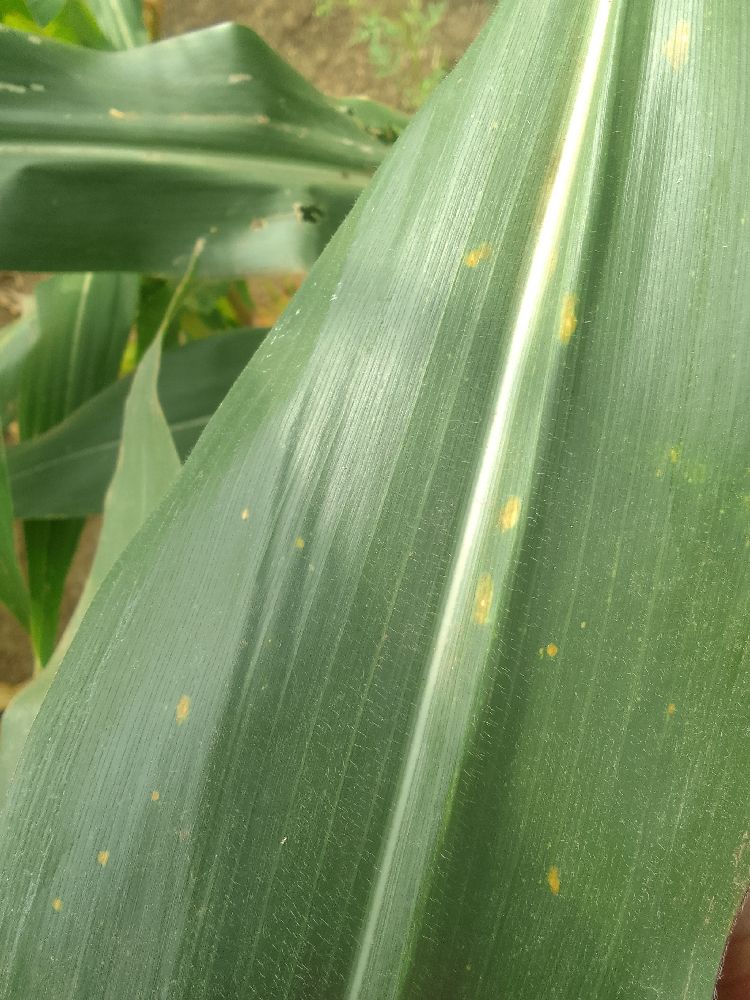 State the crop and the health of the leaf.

maize, healthy
